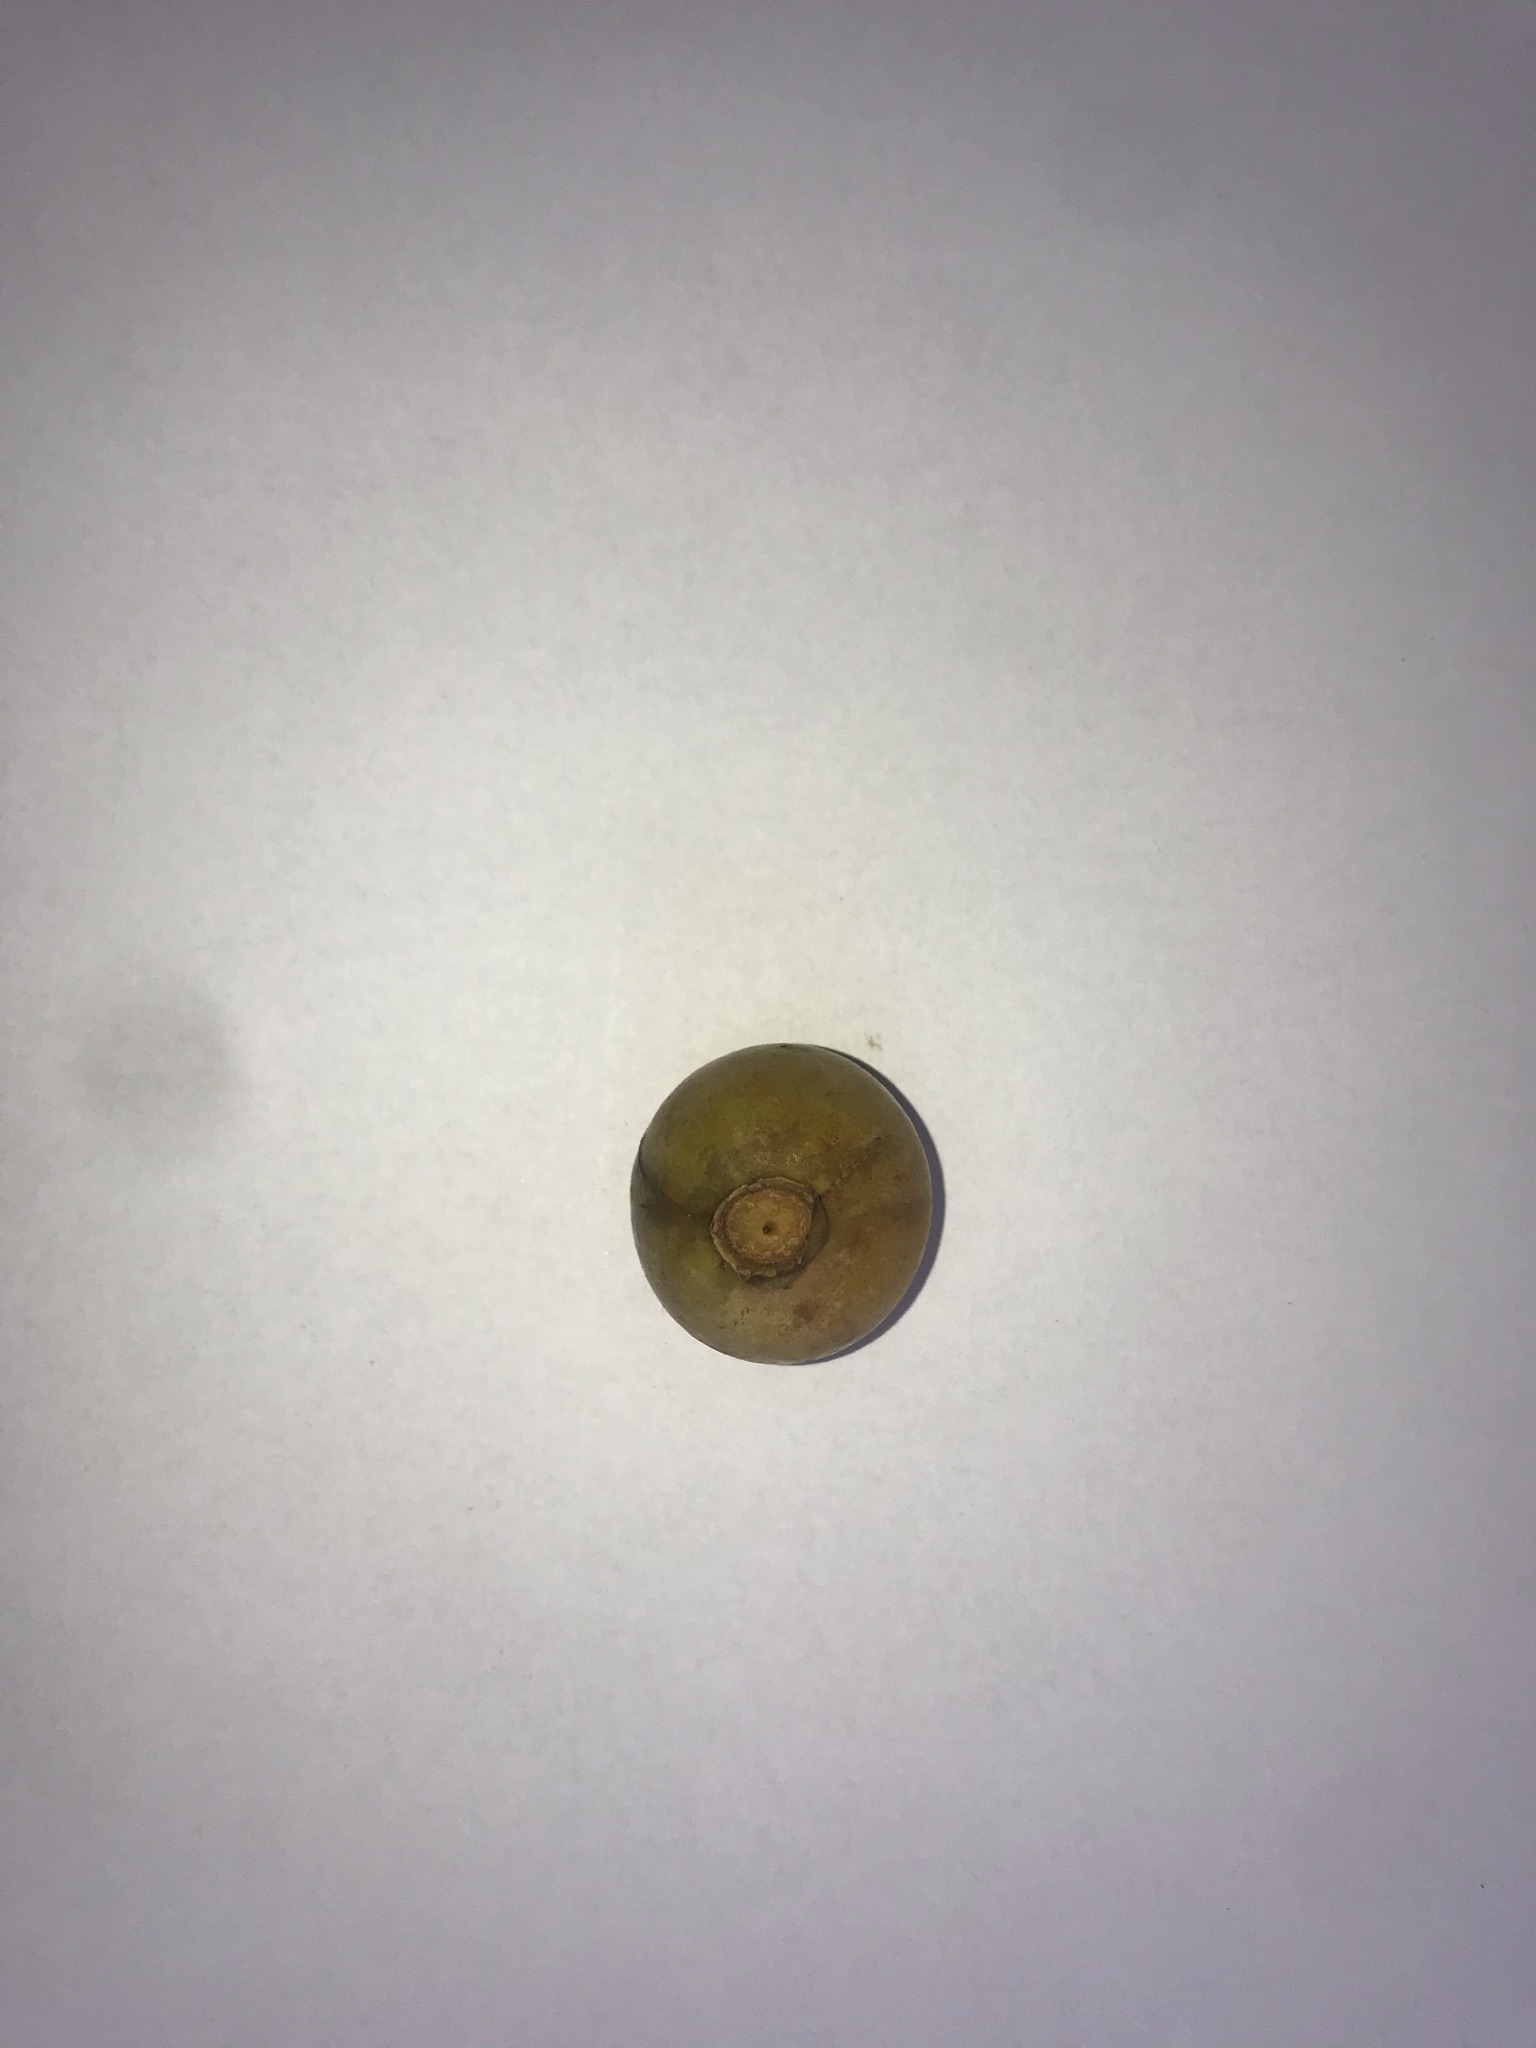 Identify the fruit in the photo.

gabiroba
